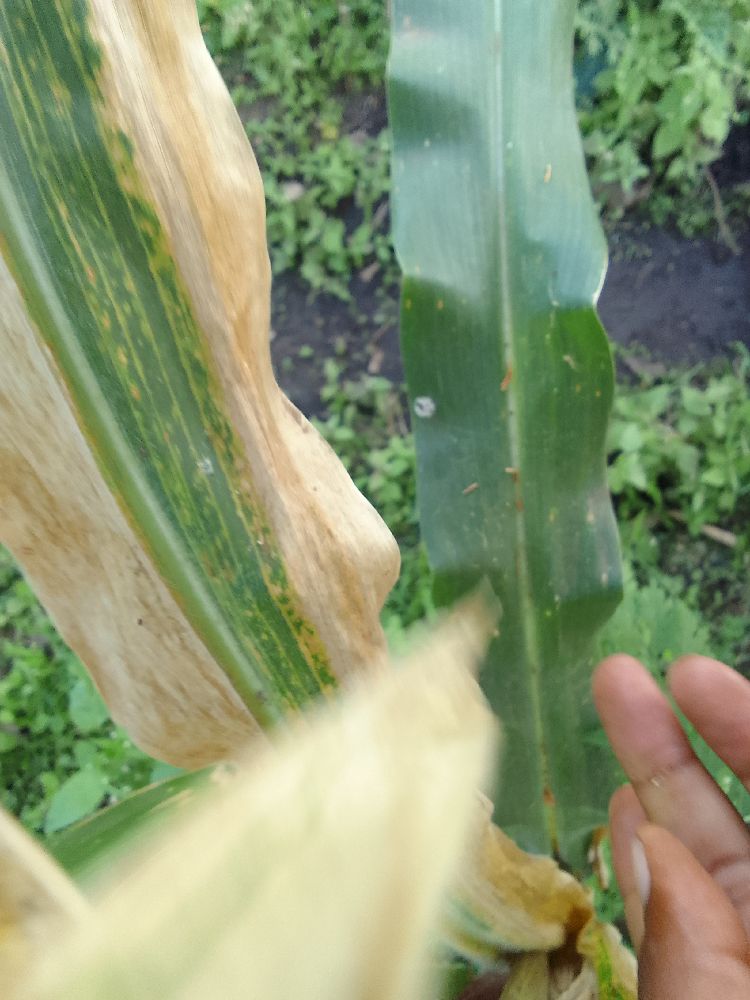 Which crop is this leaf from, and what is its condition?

maize, maize lethal necrosis
